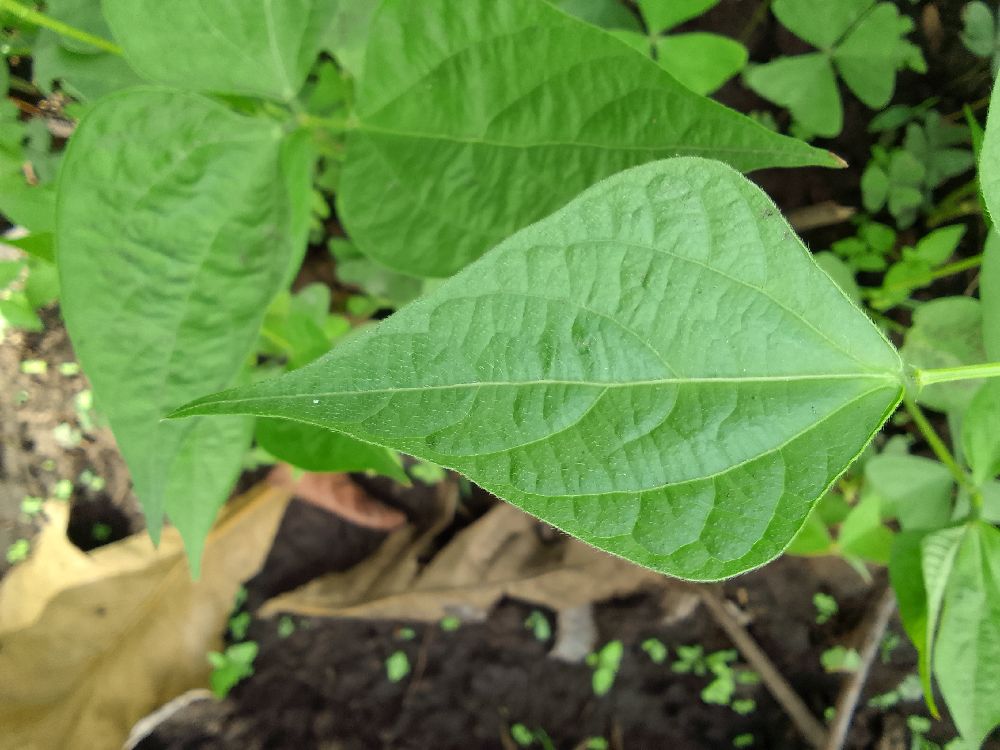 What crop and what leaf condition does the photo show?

common bean, healthy
